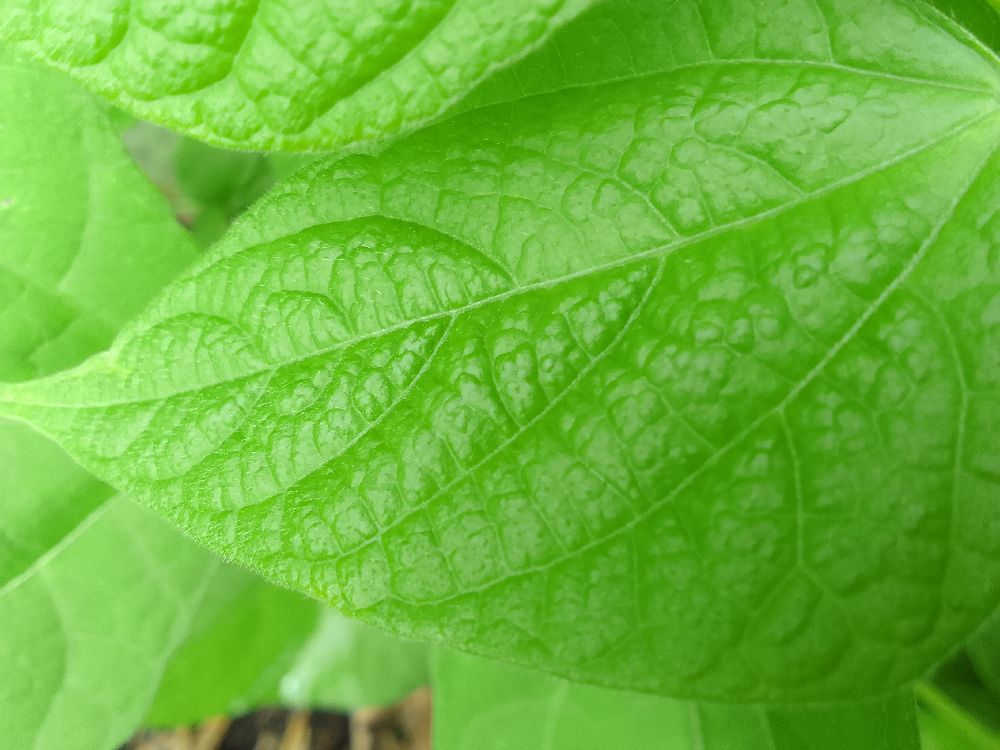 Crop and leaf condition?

common bean, healthy
